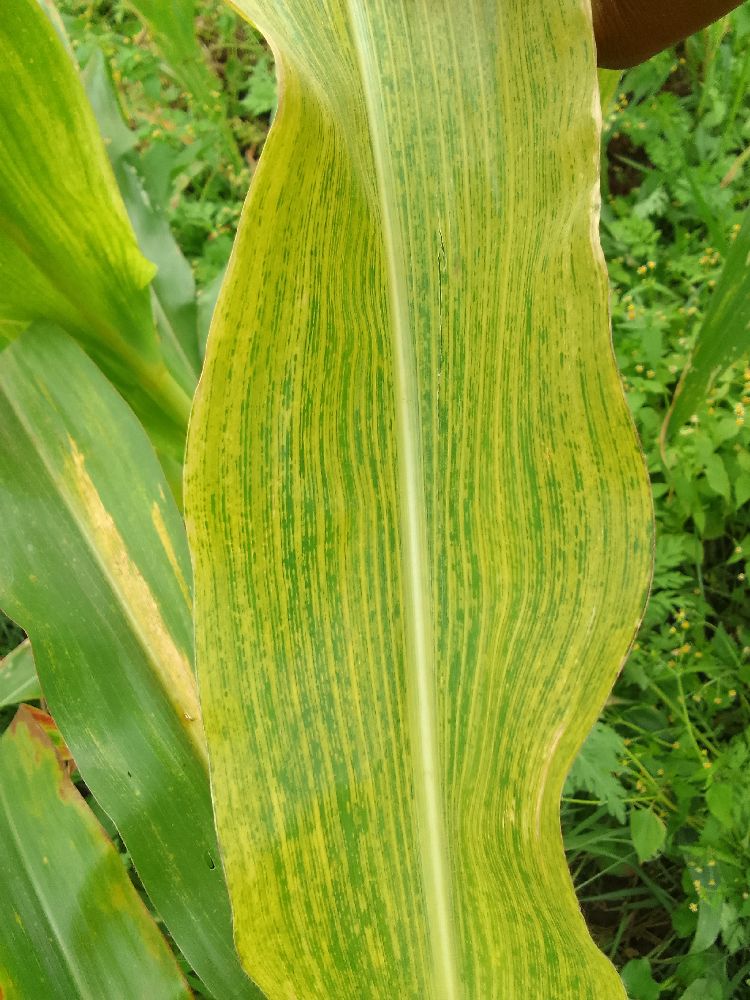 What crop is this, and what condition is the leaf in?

maize, maize lethal necrosis
